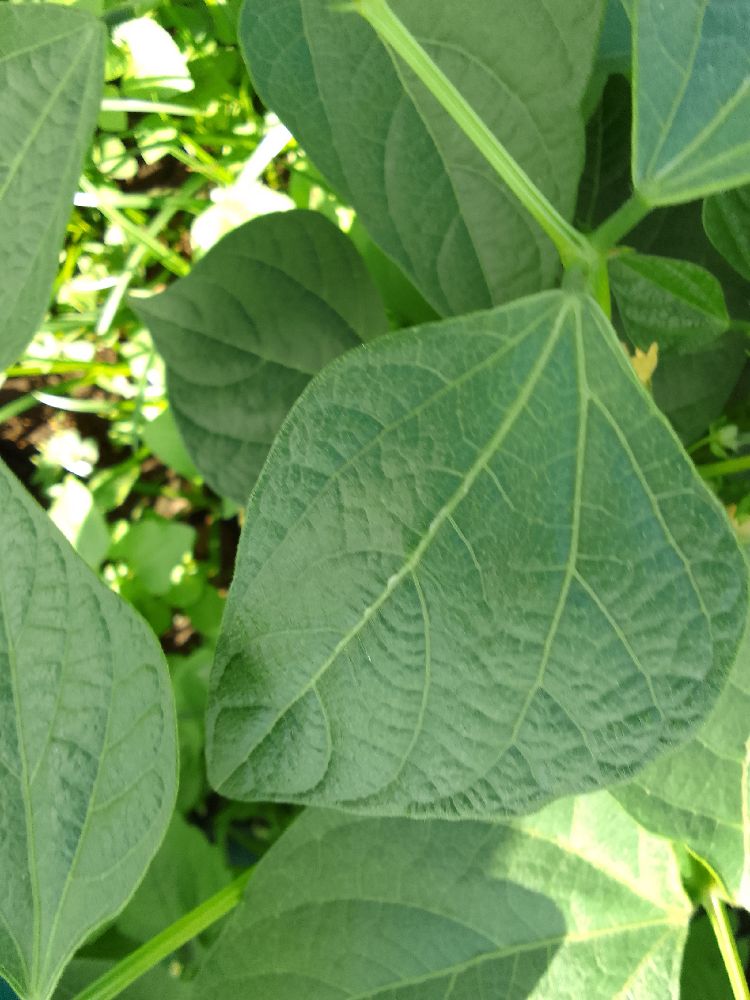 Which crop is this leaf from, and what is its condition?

common bean, healthy
